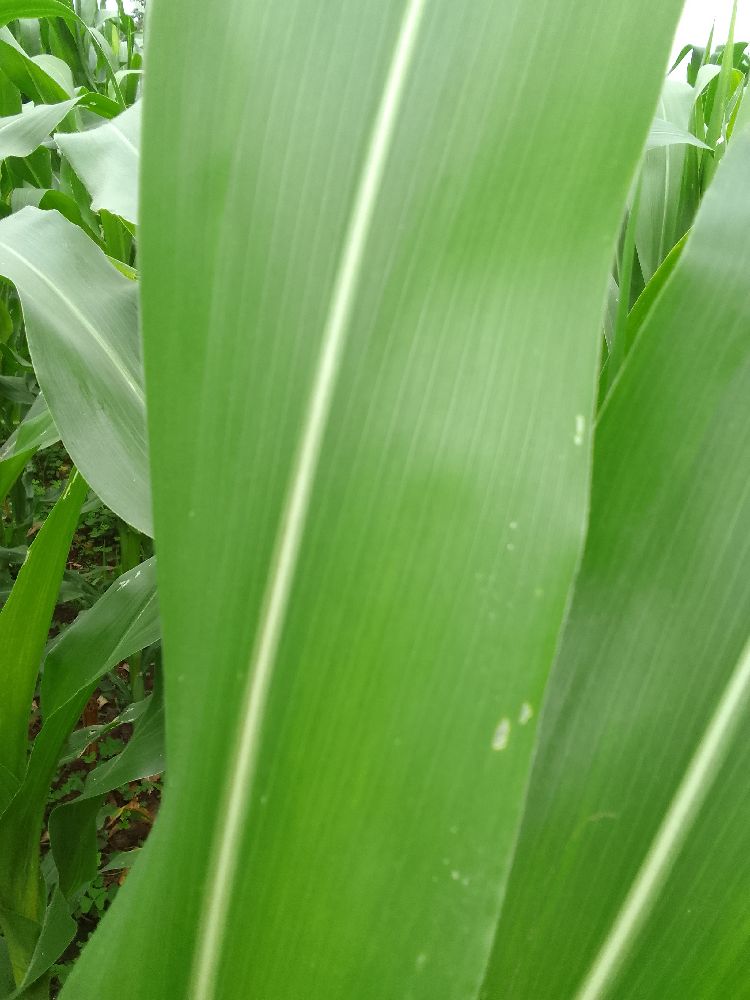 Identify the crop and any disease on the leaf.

maize, healthy
